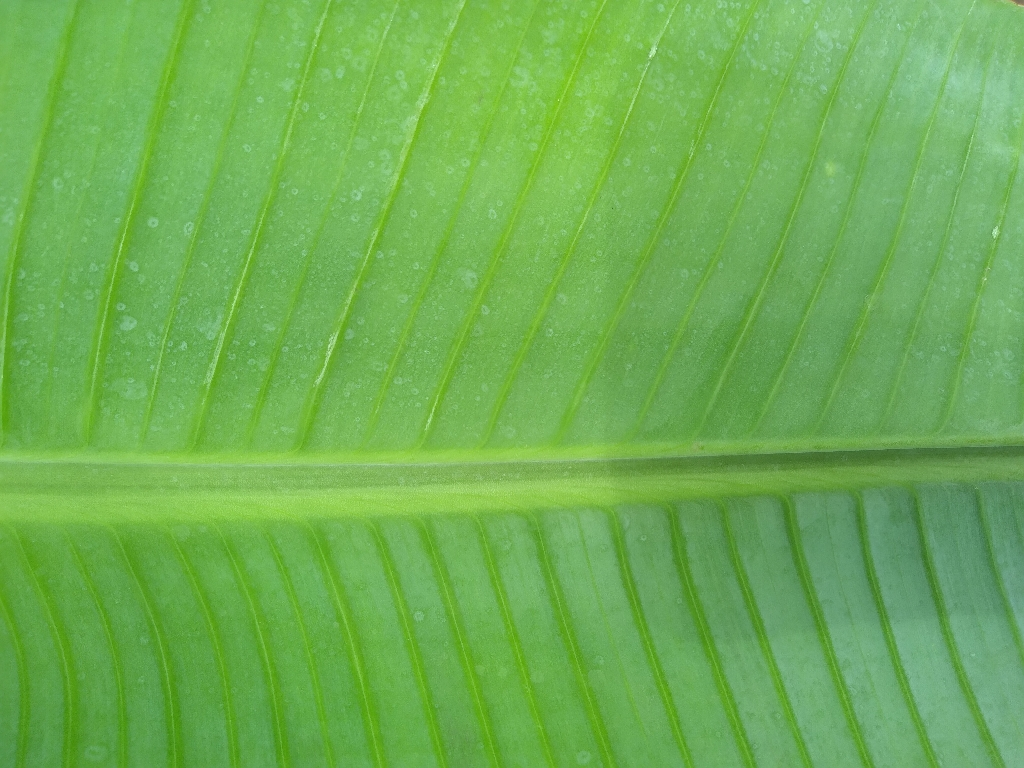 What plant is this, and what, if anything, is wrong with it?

banana, healthy
